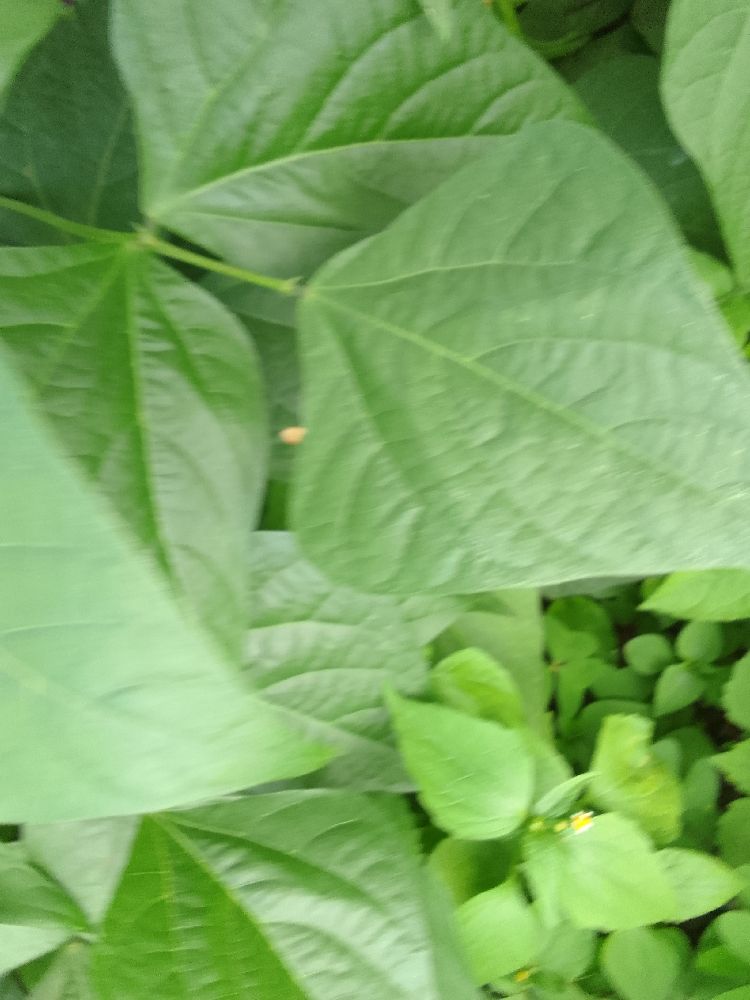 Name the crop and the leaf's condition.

common bean, healthy
